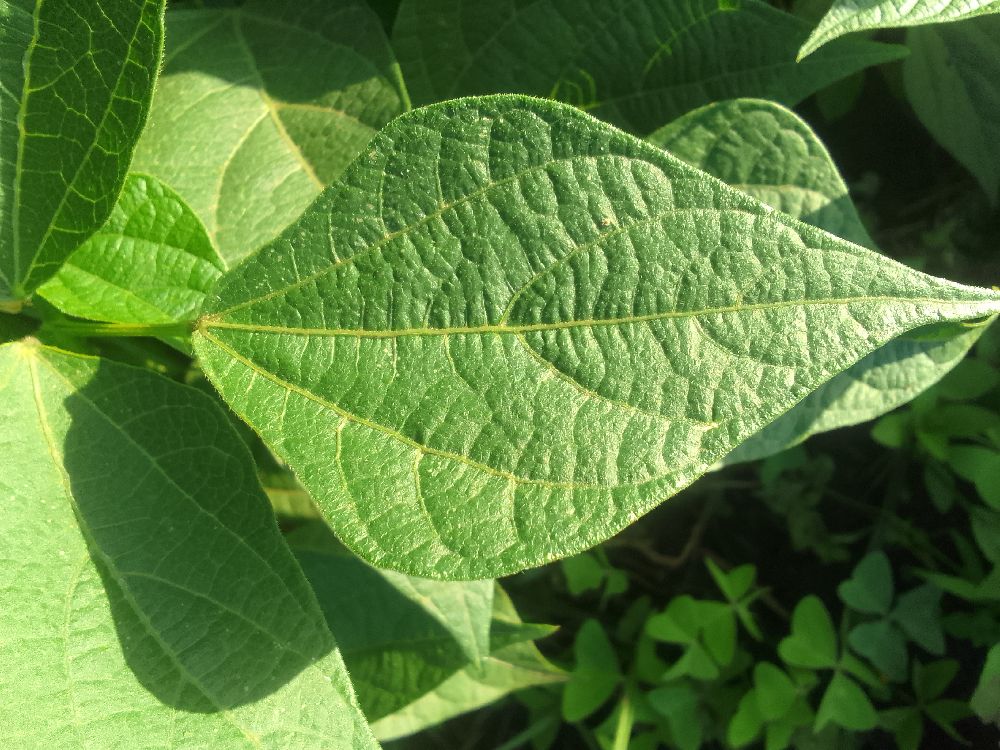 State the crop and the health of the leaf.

common bean, healthy
